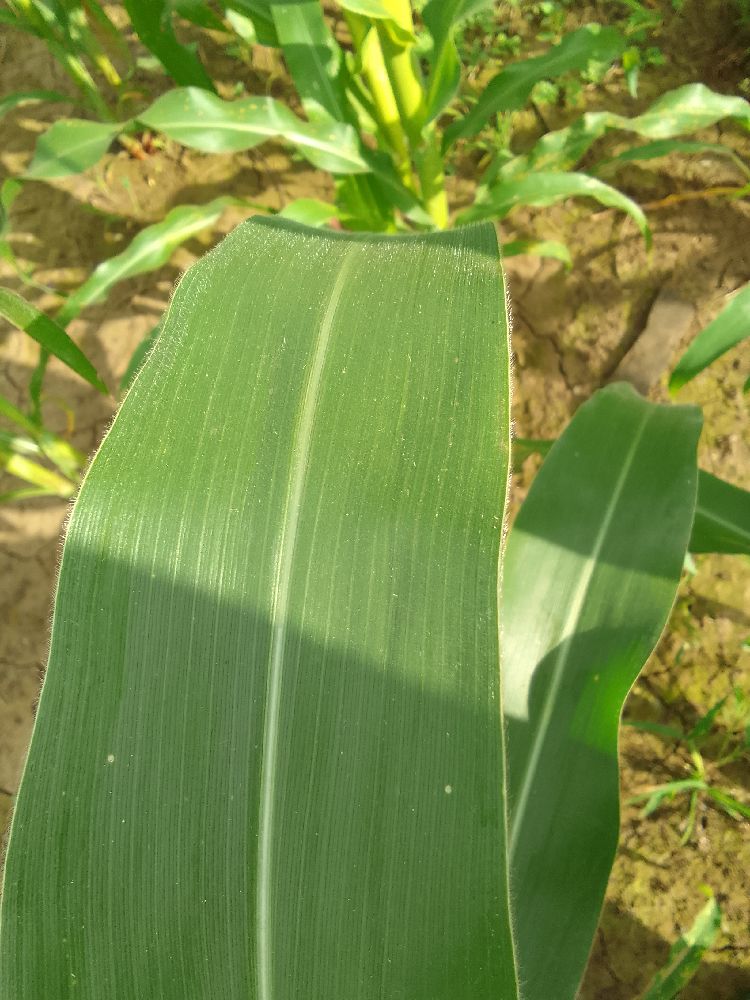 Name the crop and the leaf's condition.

maize, healthy
